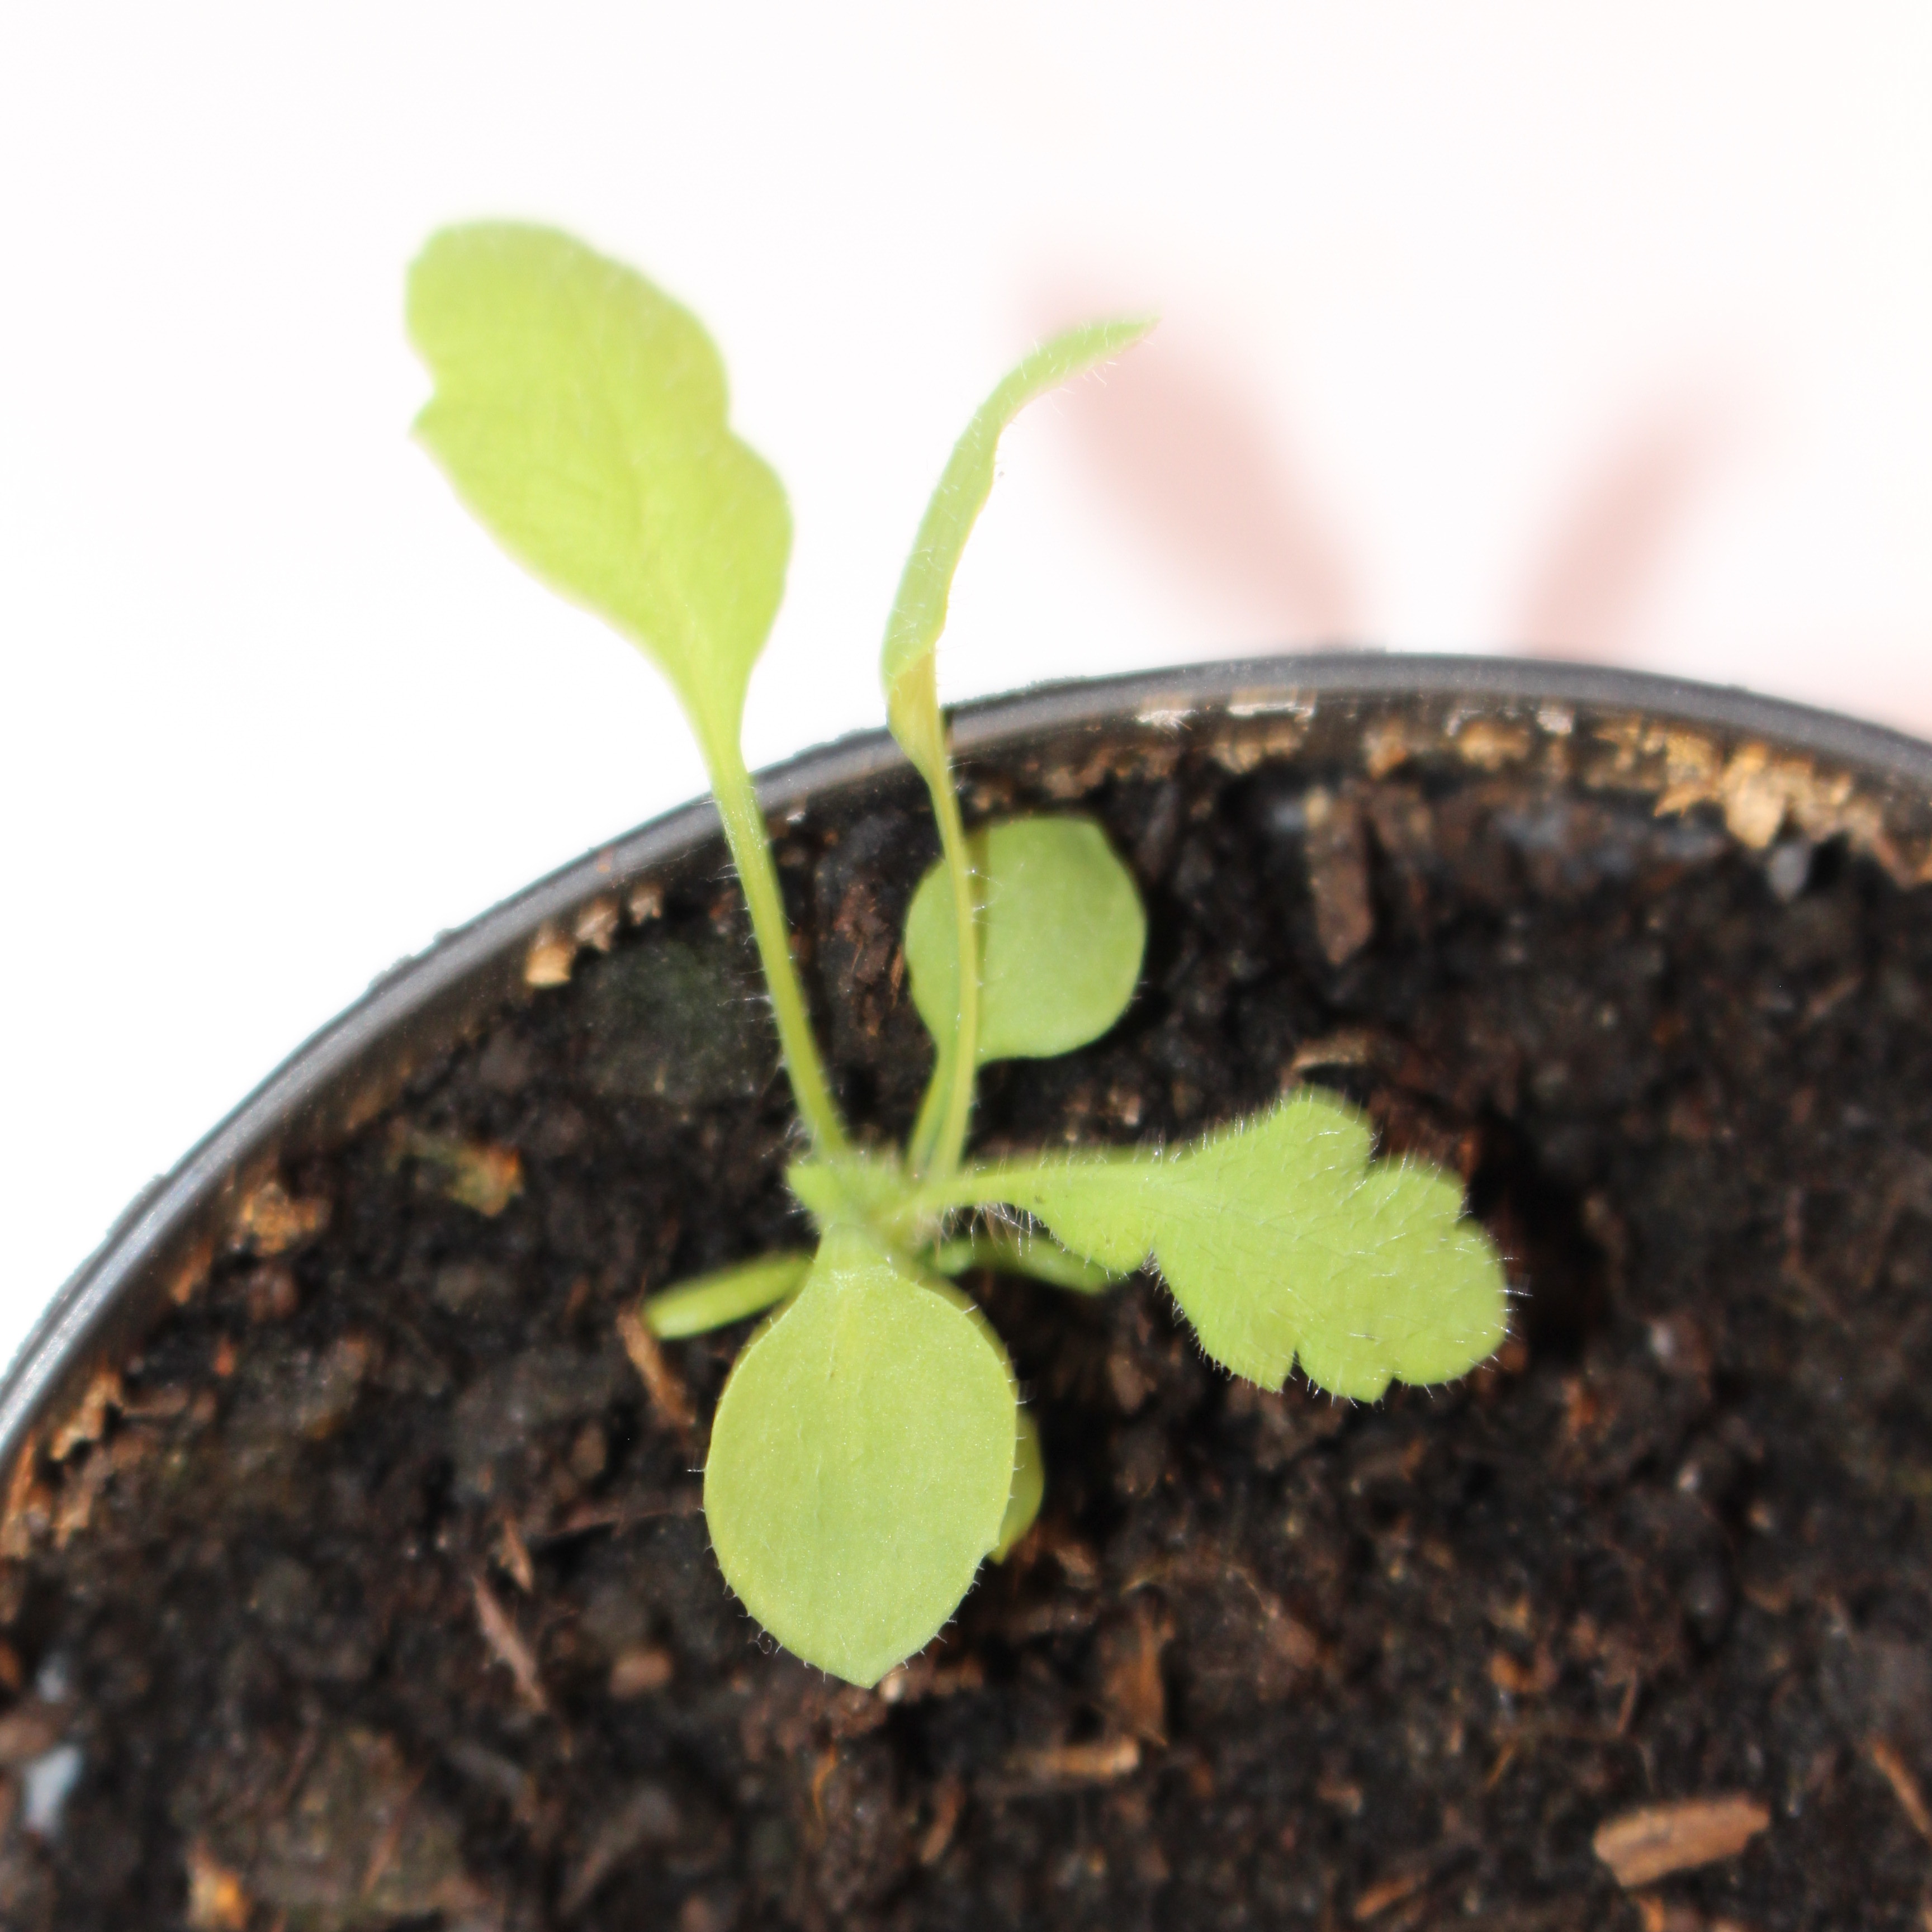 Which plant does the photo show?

Papaver rhoeas
